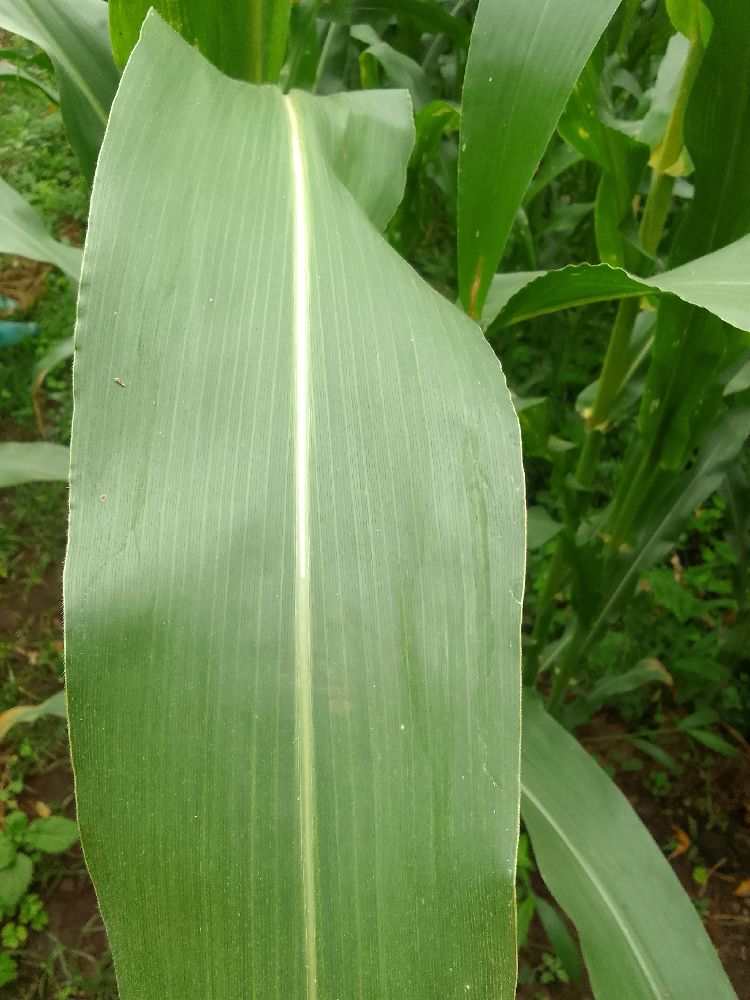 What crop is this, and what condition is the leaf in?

maize, healthy
